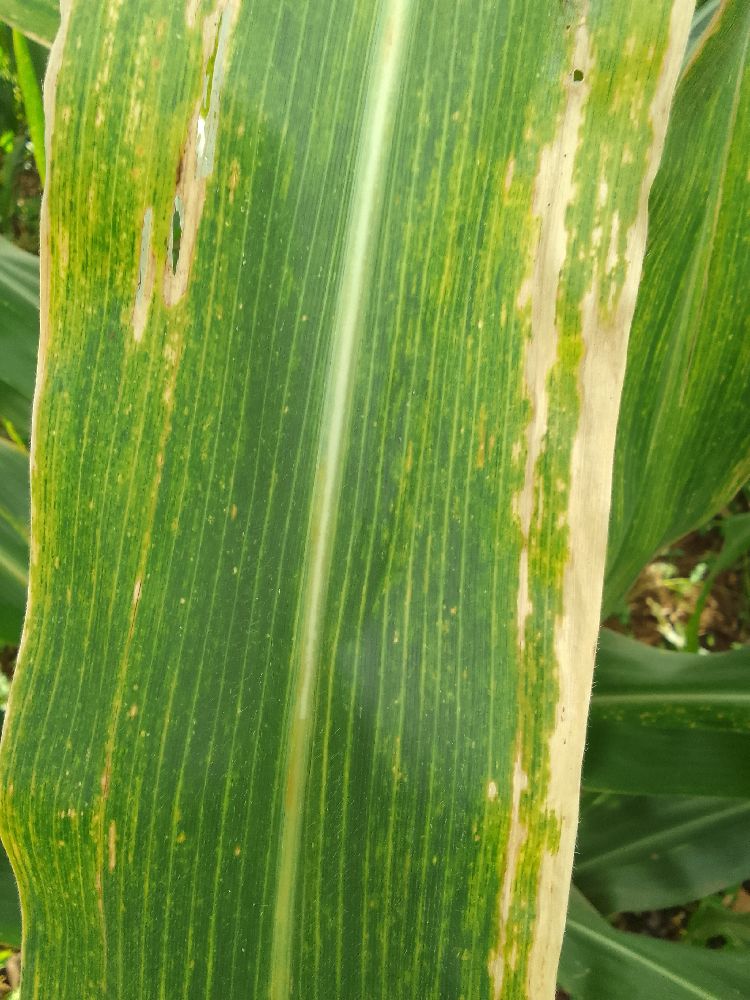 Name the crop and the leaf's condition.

maize, maize lethal necrosis
